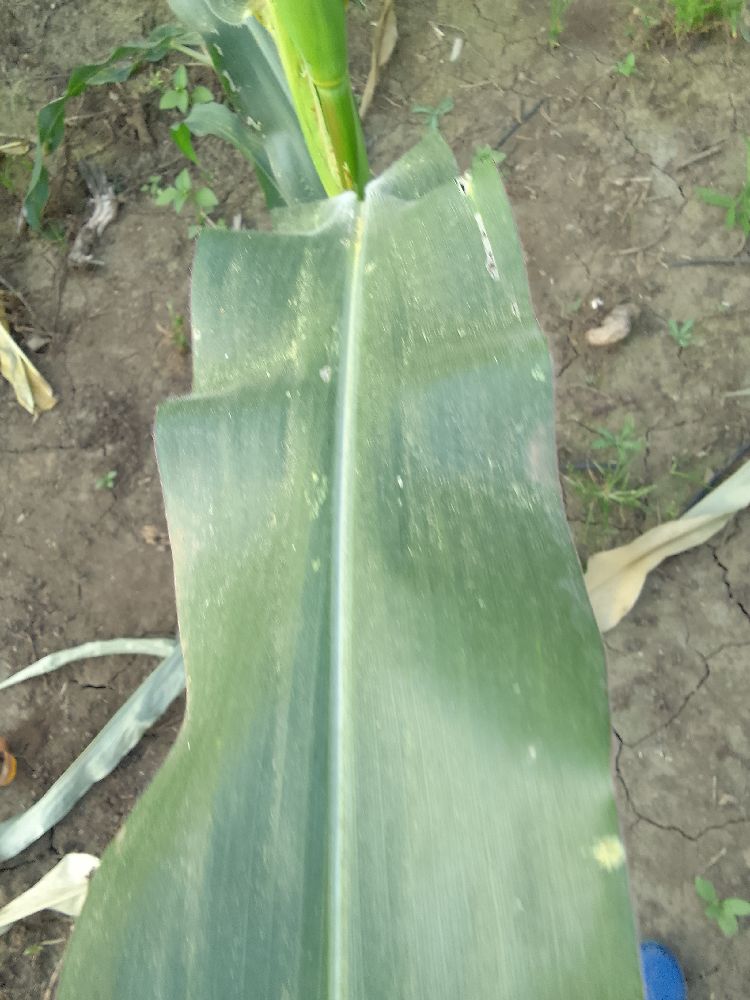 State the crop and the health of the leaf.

maize, healthy
